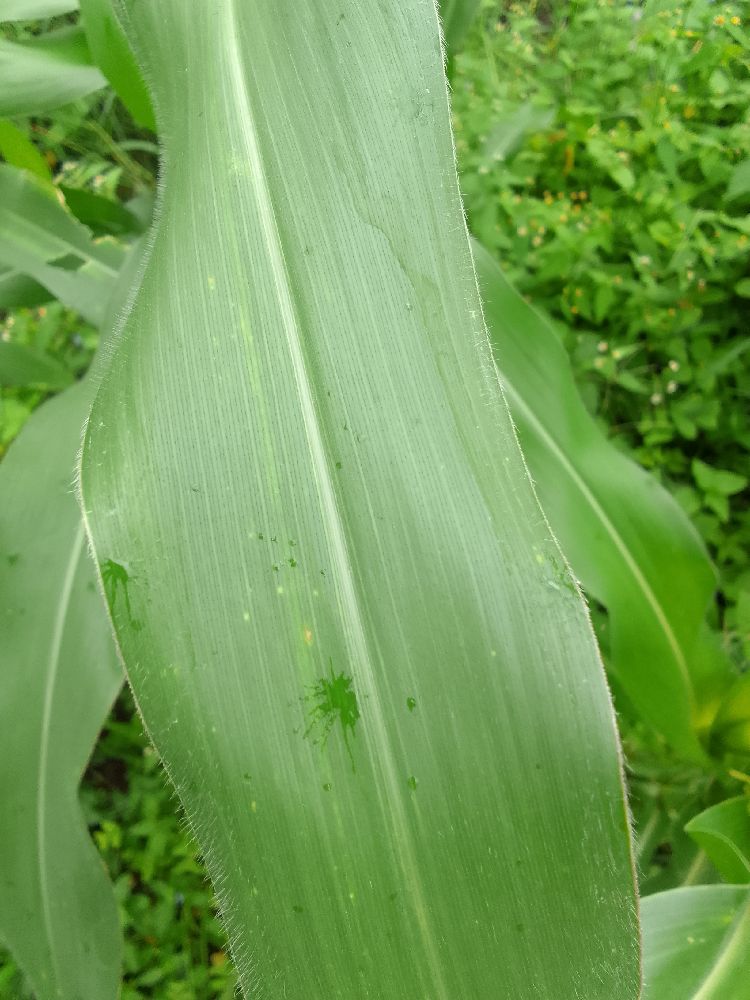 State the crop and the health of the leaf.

maize, healthy
